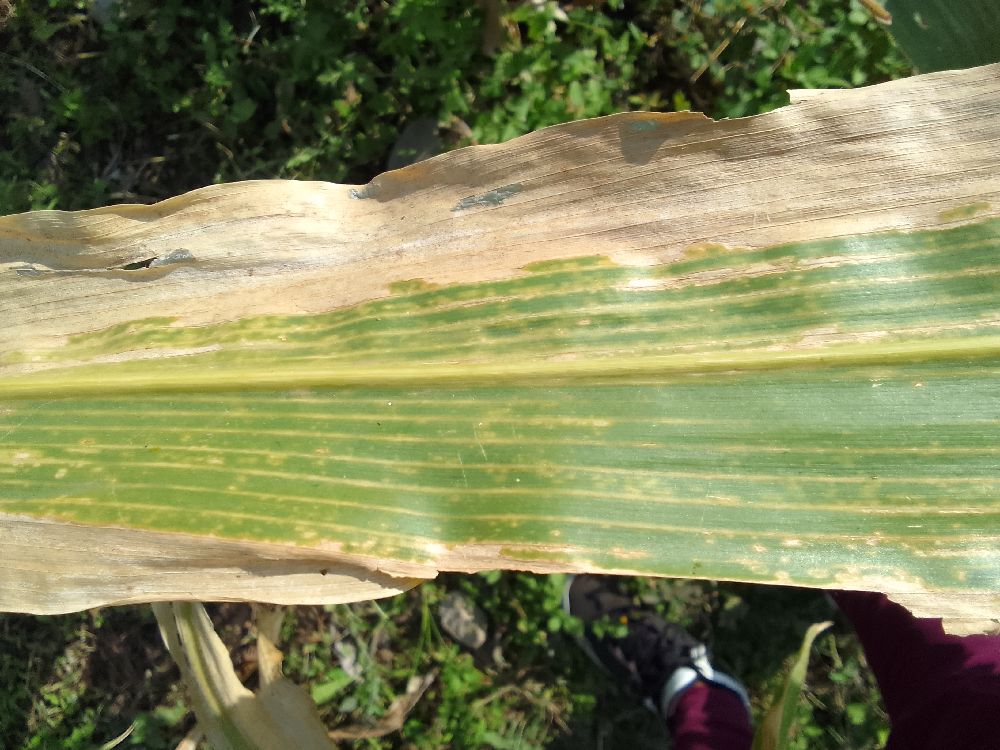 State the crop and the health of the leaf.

maize, maize lethal necrosis
